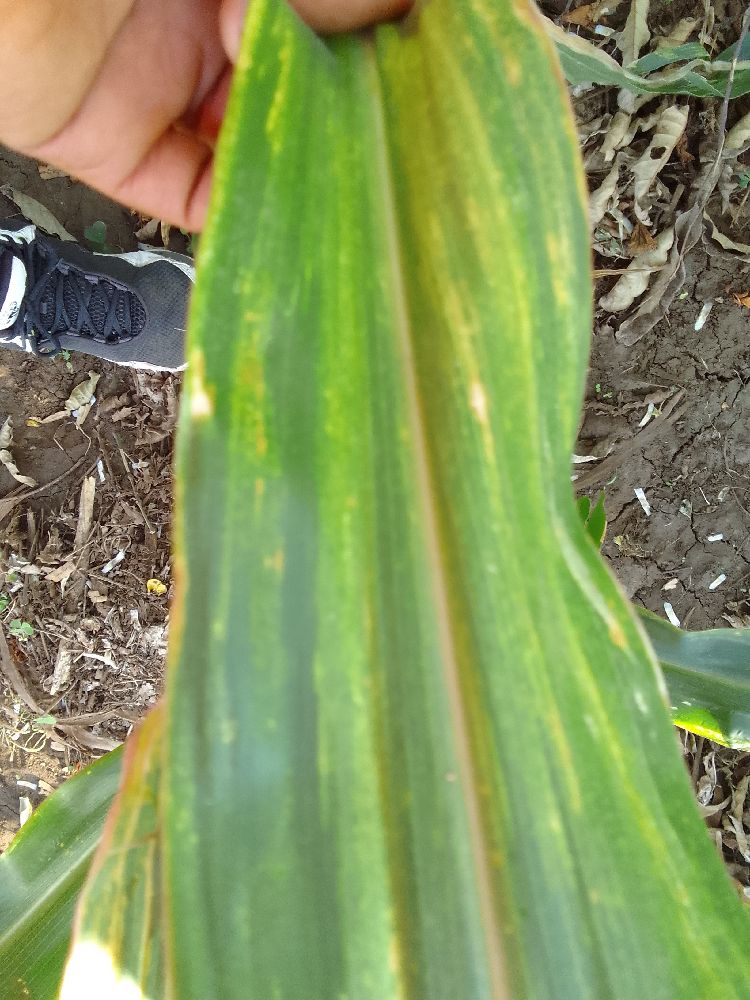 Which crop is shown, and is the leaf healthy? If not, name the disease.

maize, maize lethal necrosis
